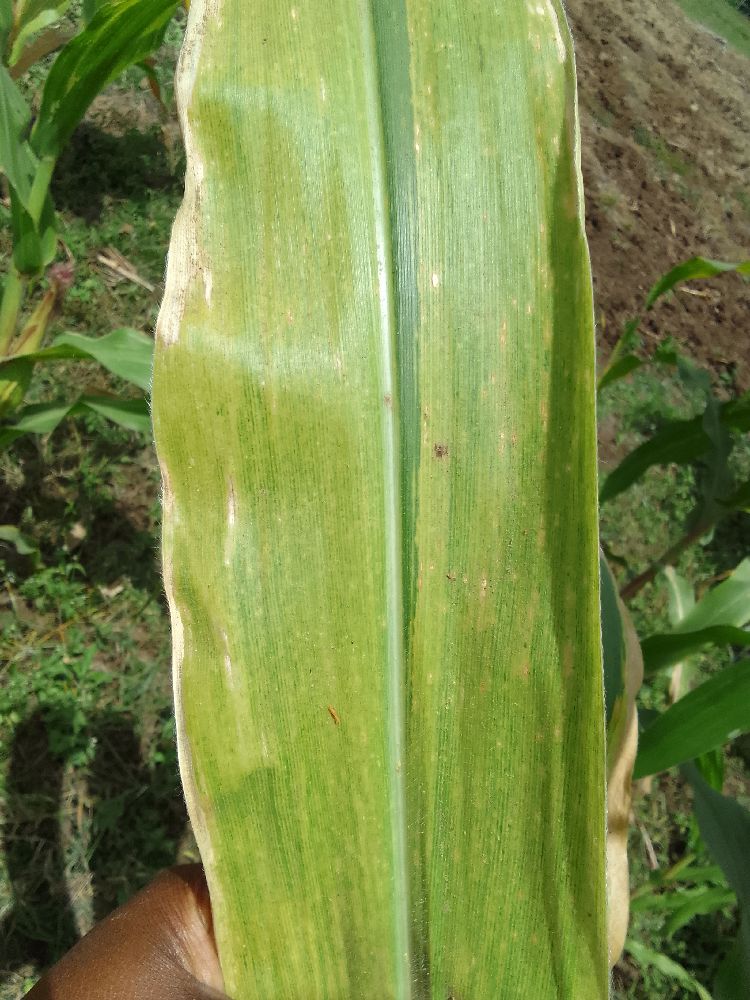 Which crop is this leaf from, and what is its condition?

maize, maize lethal necrosis
